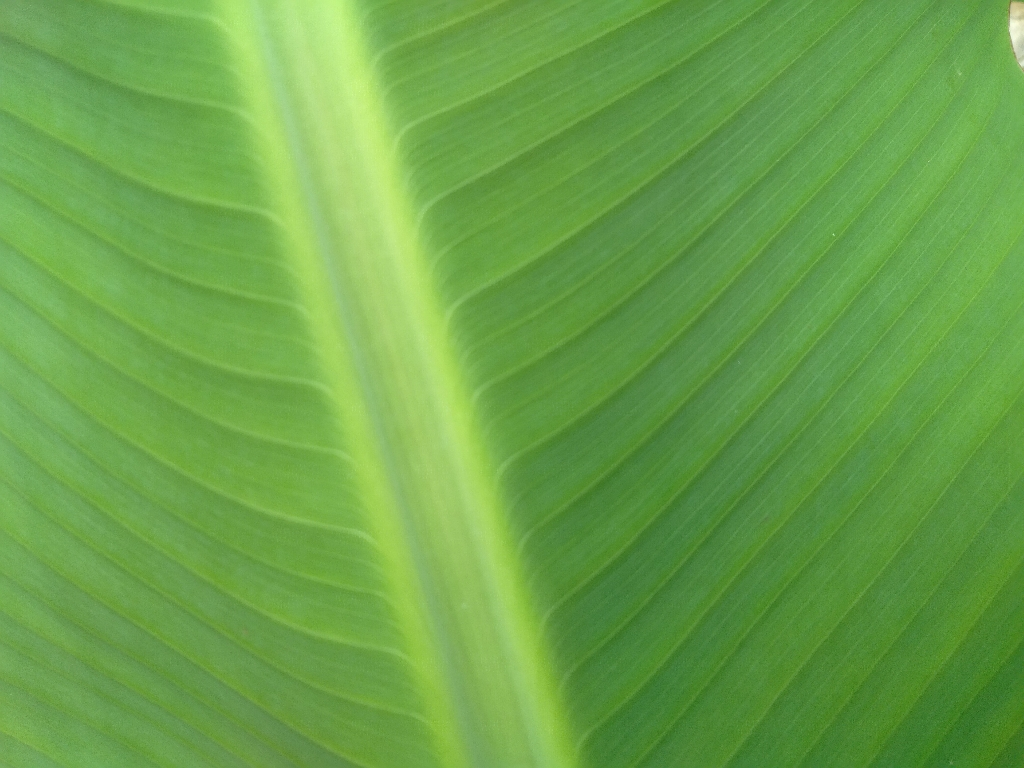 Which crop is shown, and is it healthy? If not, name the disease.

banana, healthy
